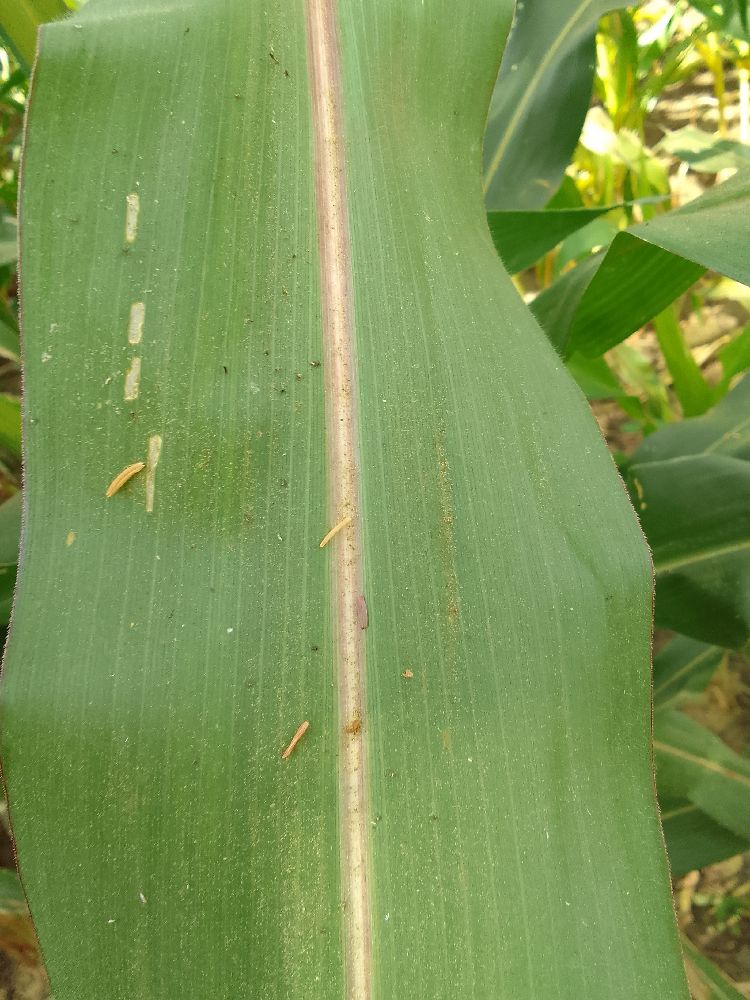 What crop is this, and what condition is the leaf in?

maize, healthy
